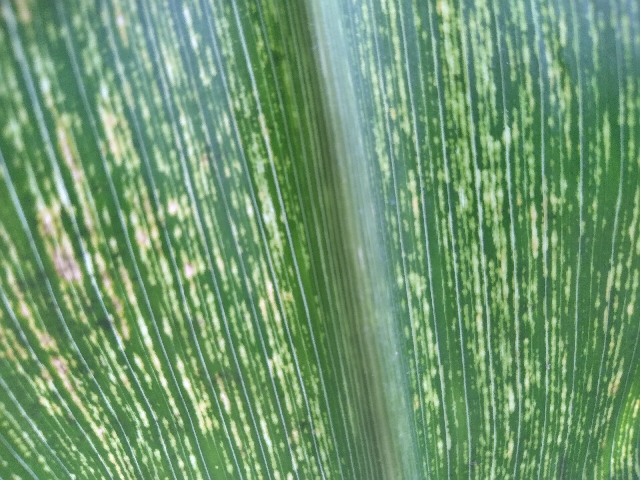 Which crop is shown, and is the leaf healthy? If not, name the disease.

maize, maize streak virus
